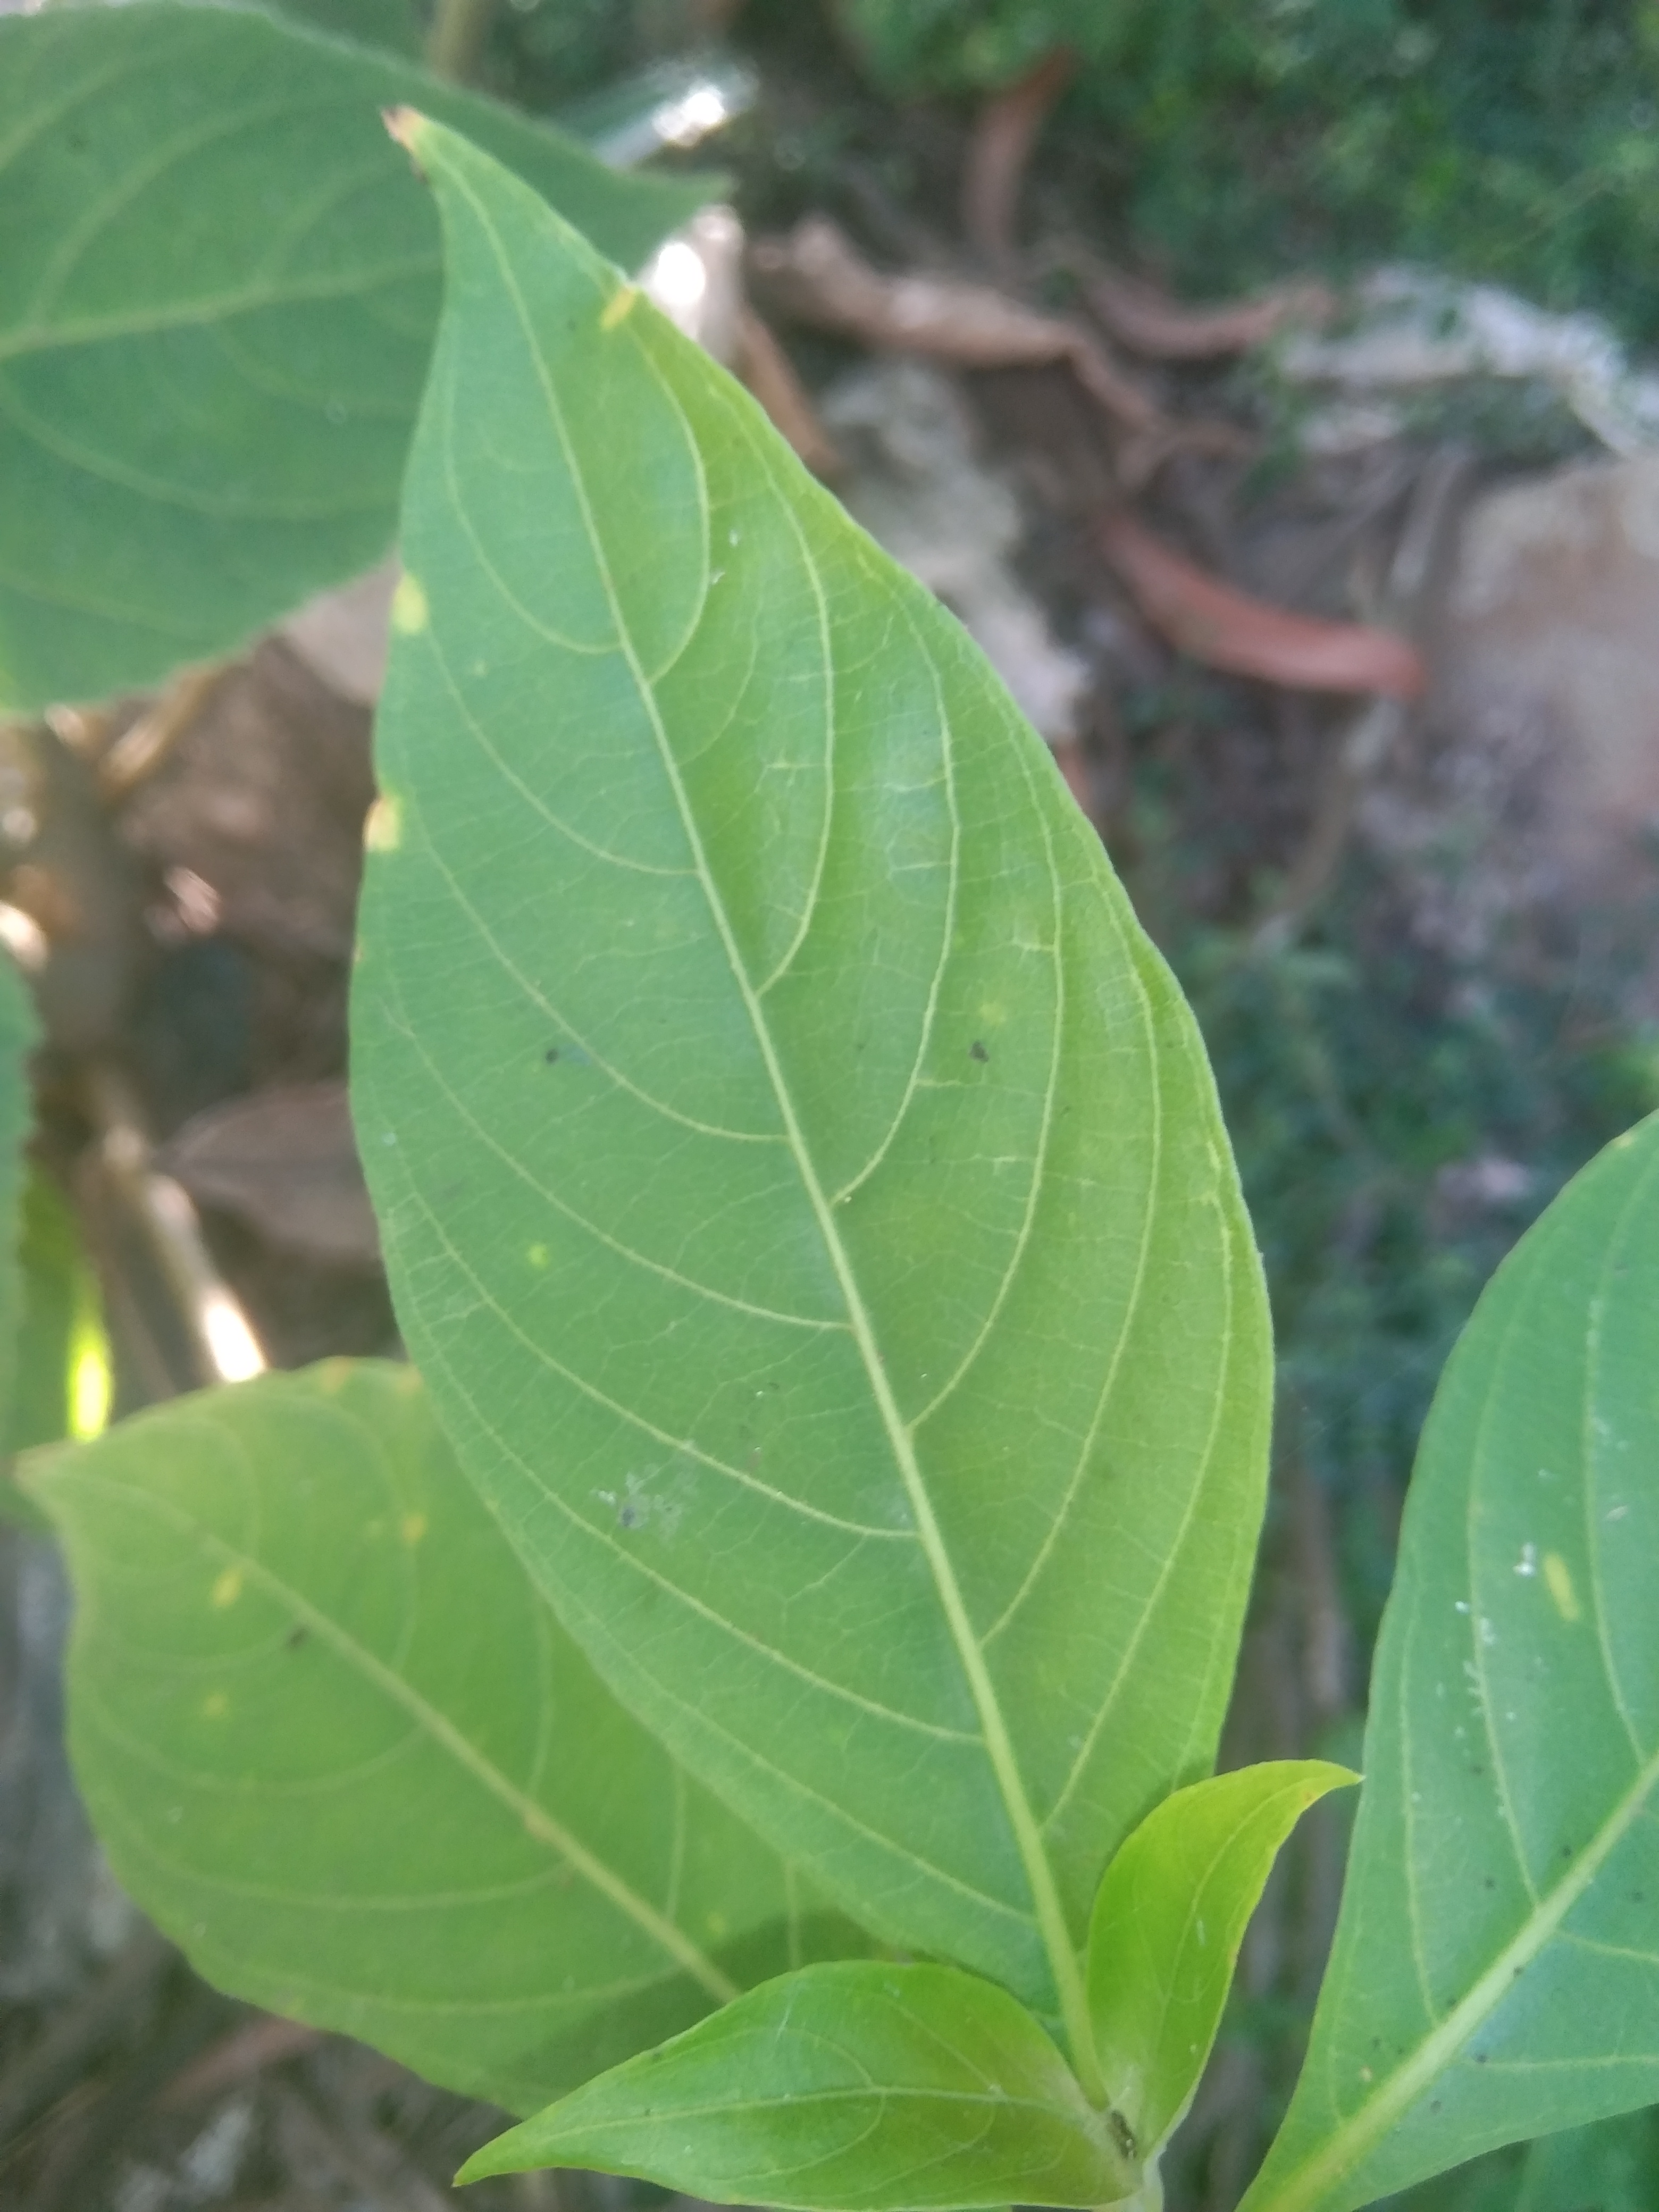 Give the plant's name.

vasaka
